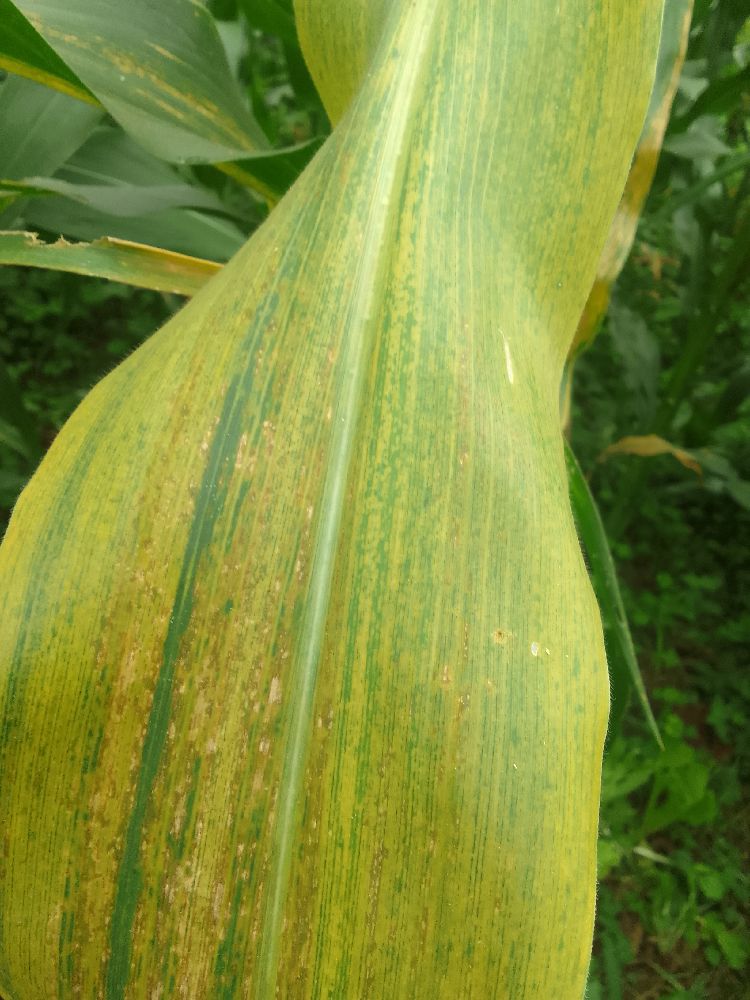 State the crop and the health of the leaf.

maize, healthy
